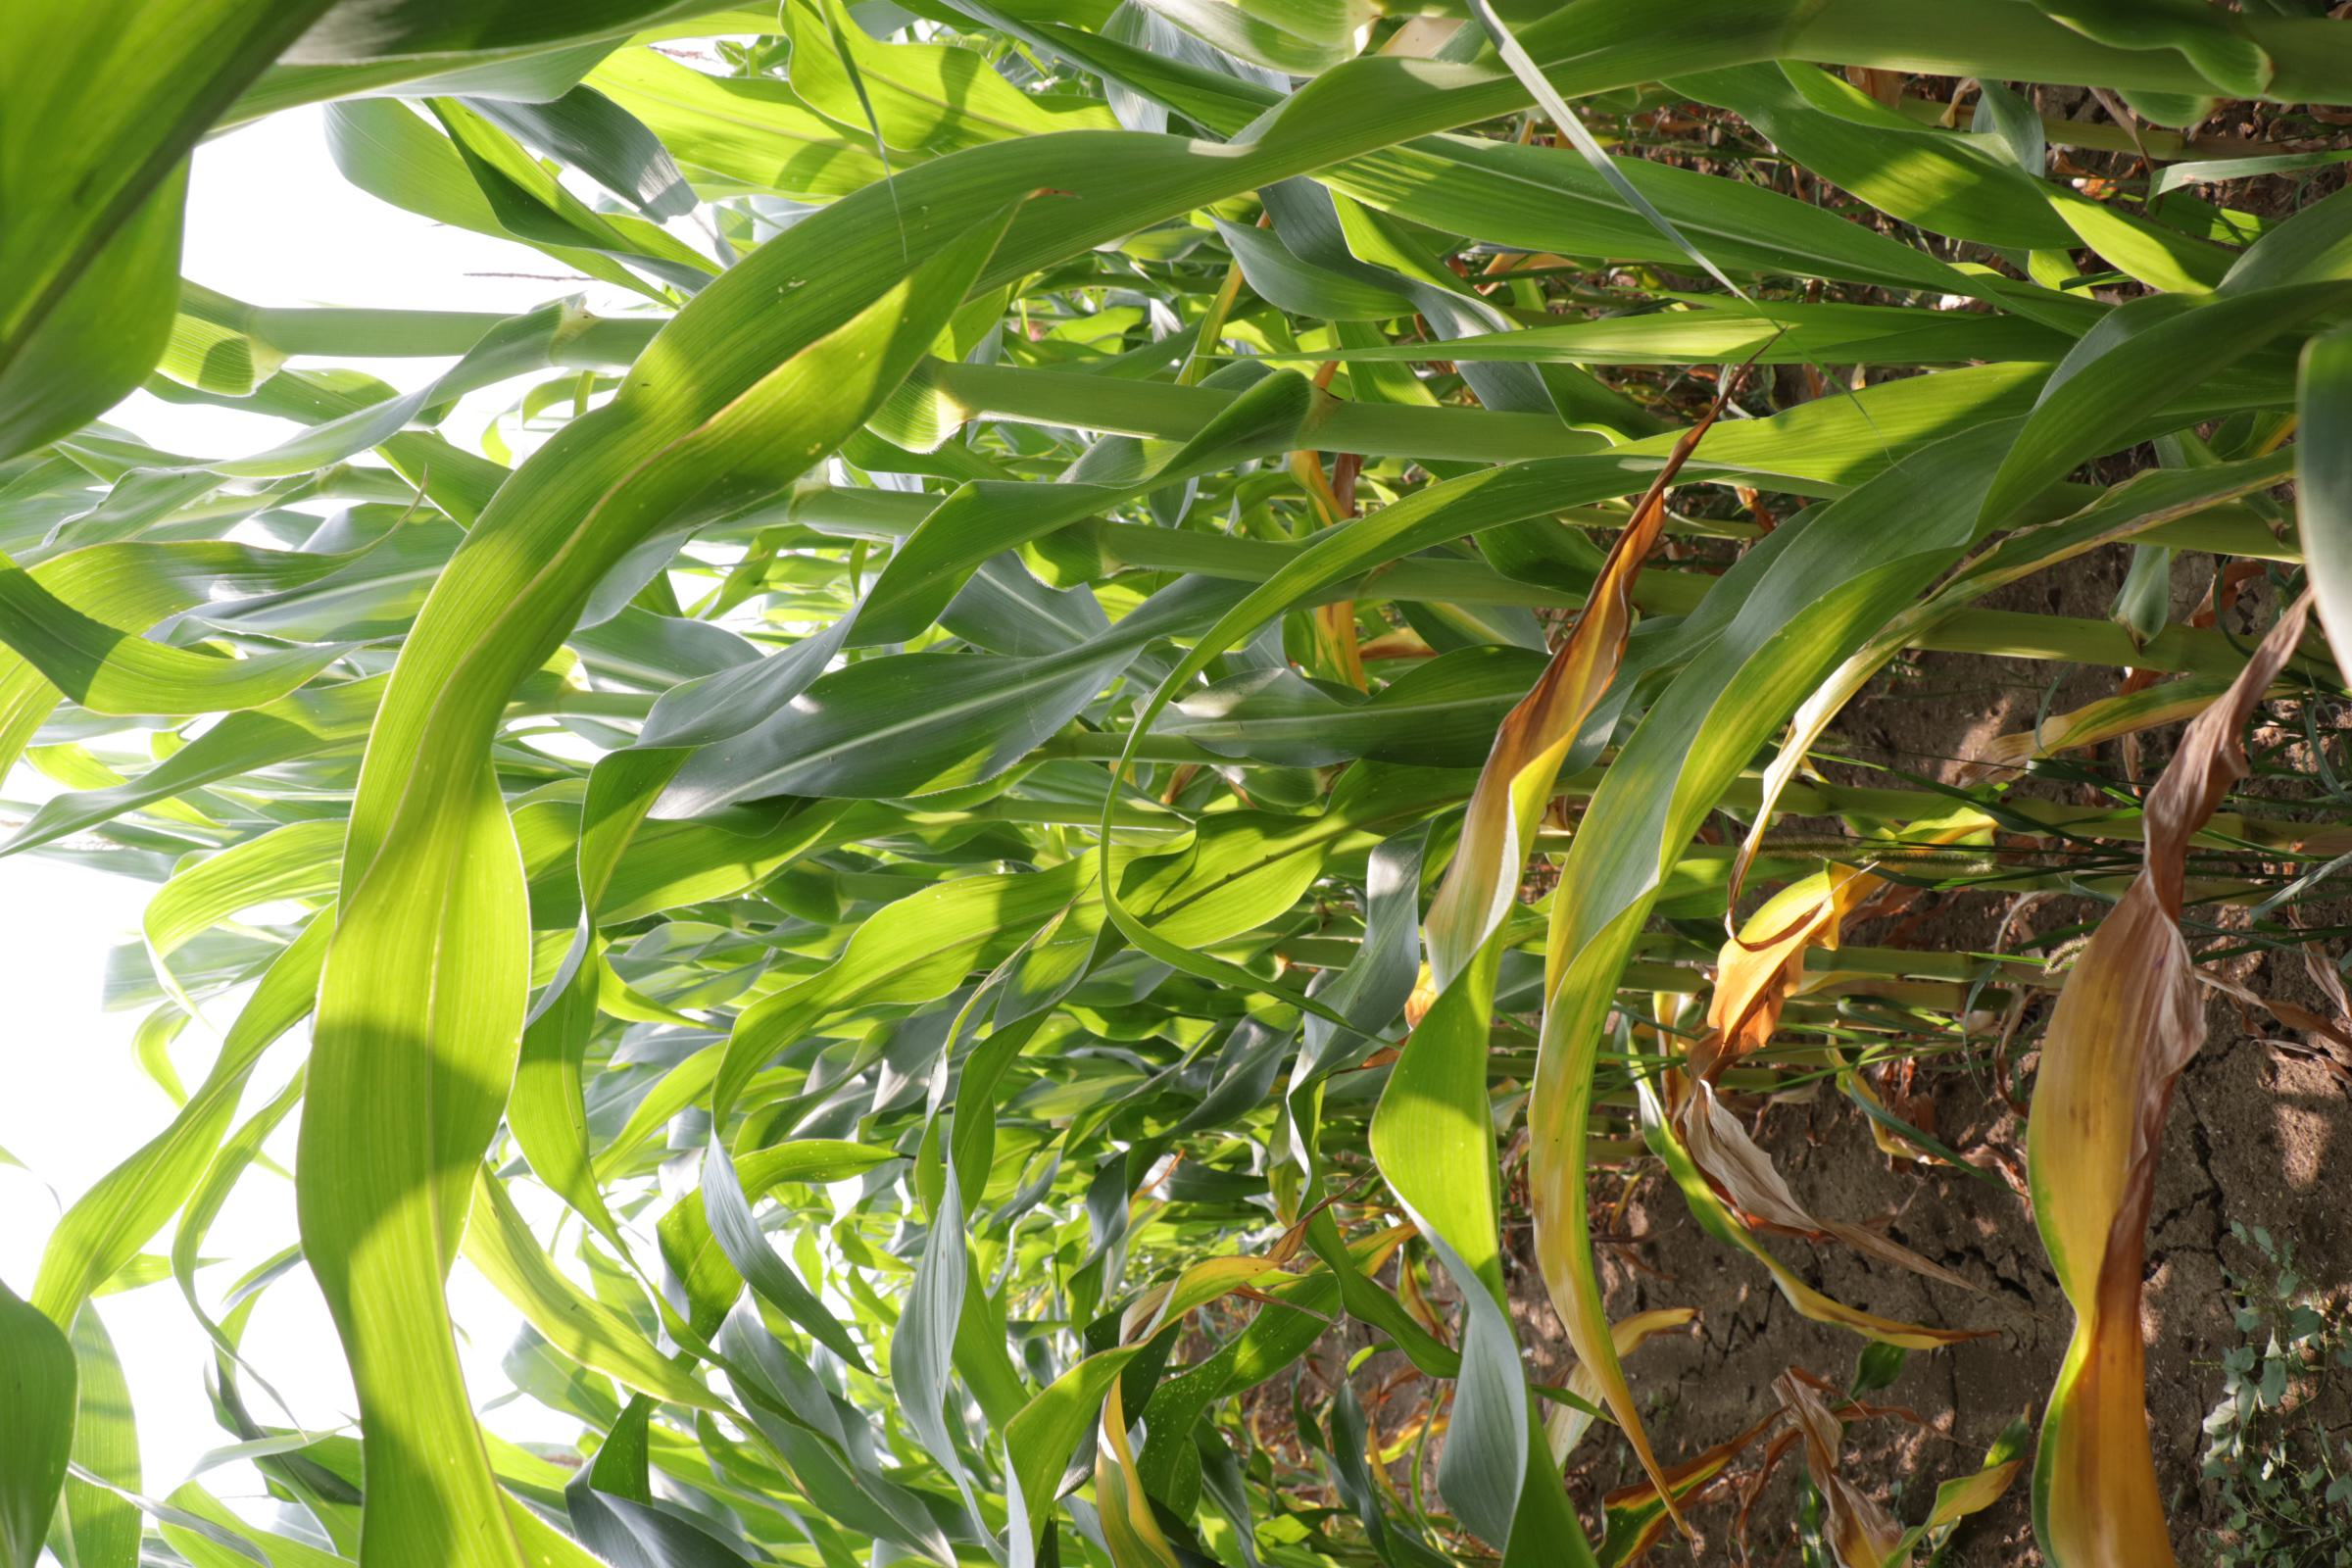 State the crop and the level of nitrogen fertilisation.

maize, full nitrogen fertilisation
